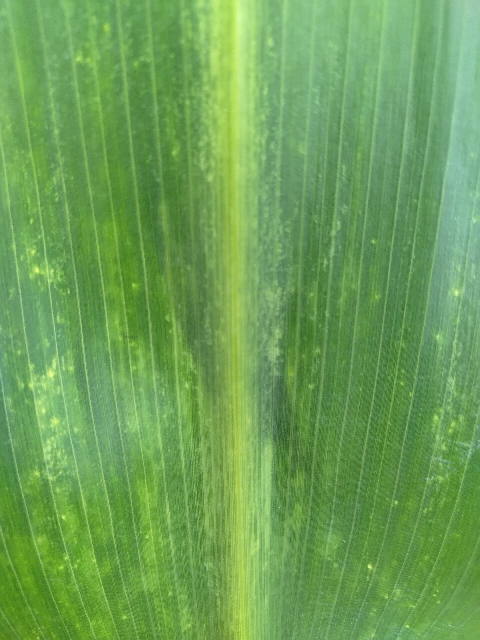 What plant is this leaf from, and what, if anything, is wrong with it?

maize, maize lethal necrosis
